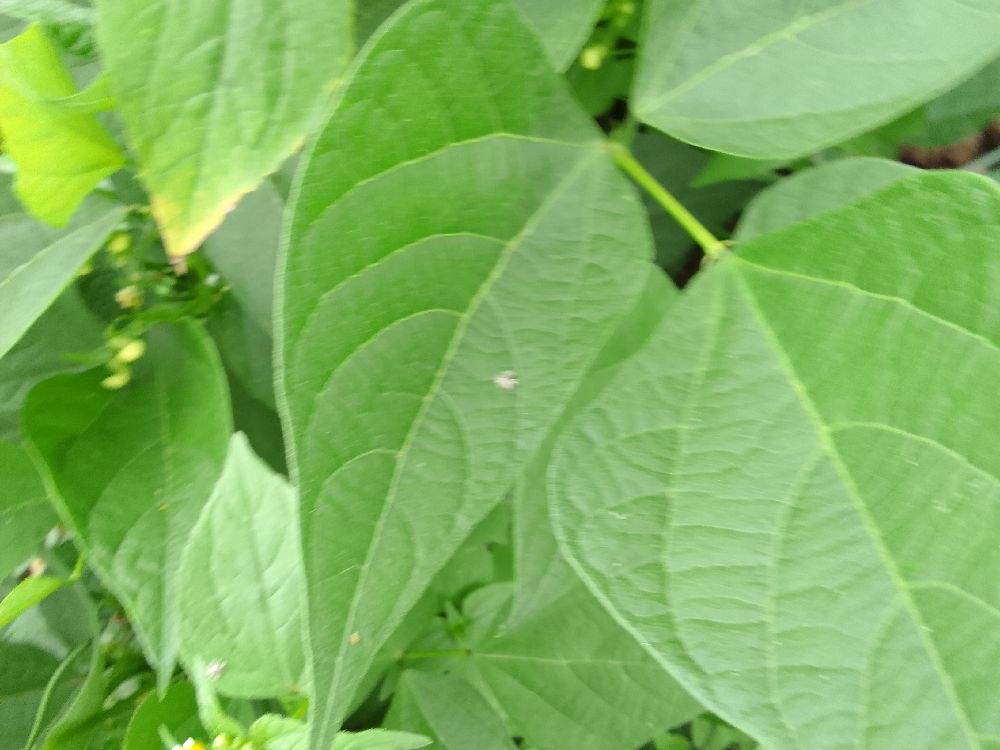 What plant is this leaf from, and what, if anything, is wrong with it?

common bean, healthy
